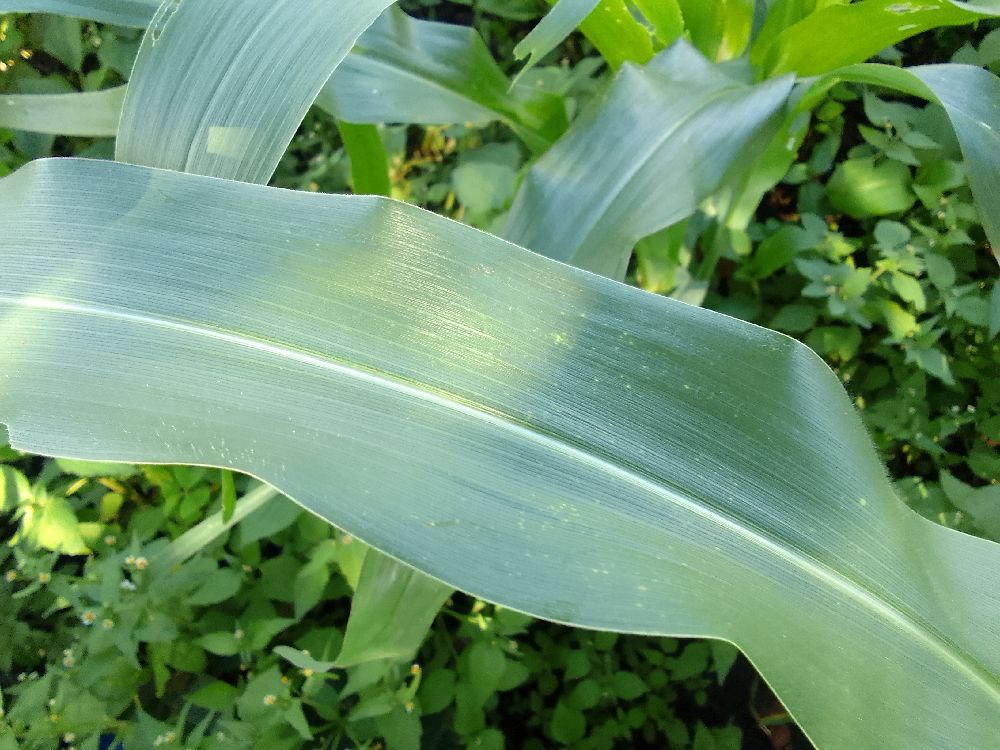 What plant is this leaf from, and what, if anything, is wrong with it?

maize, healthy
